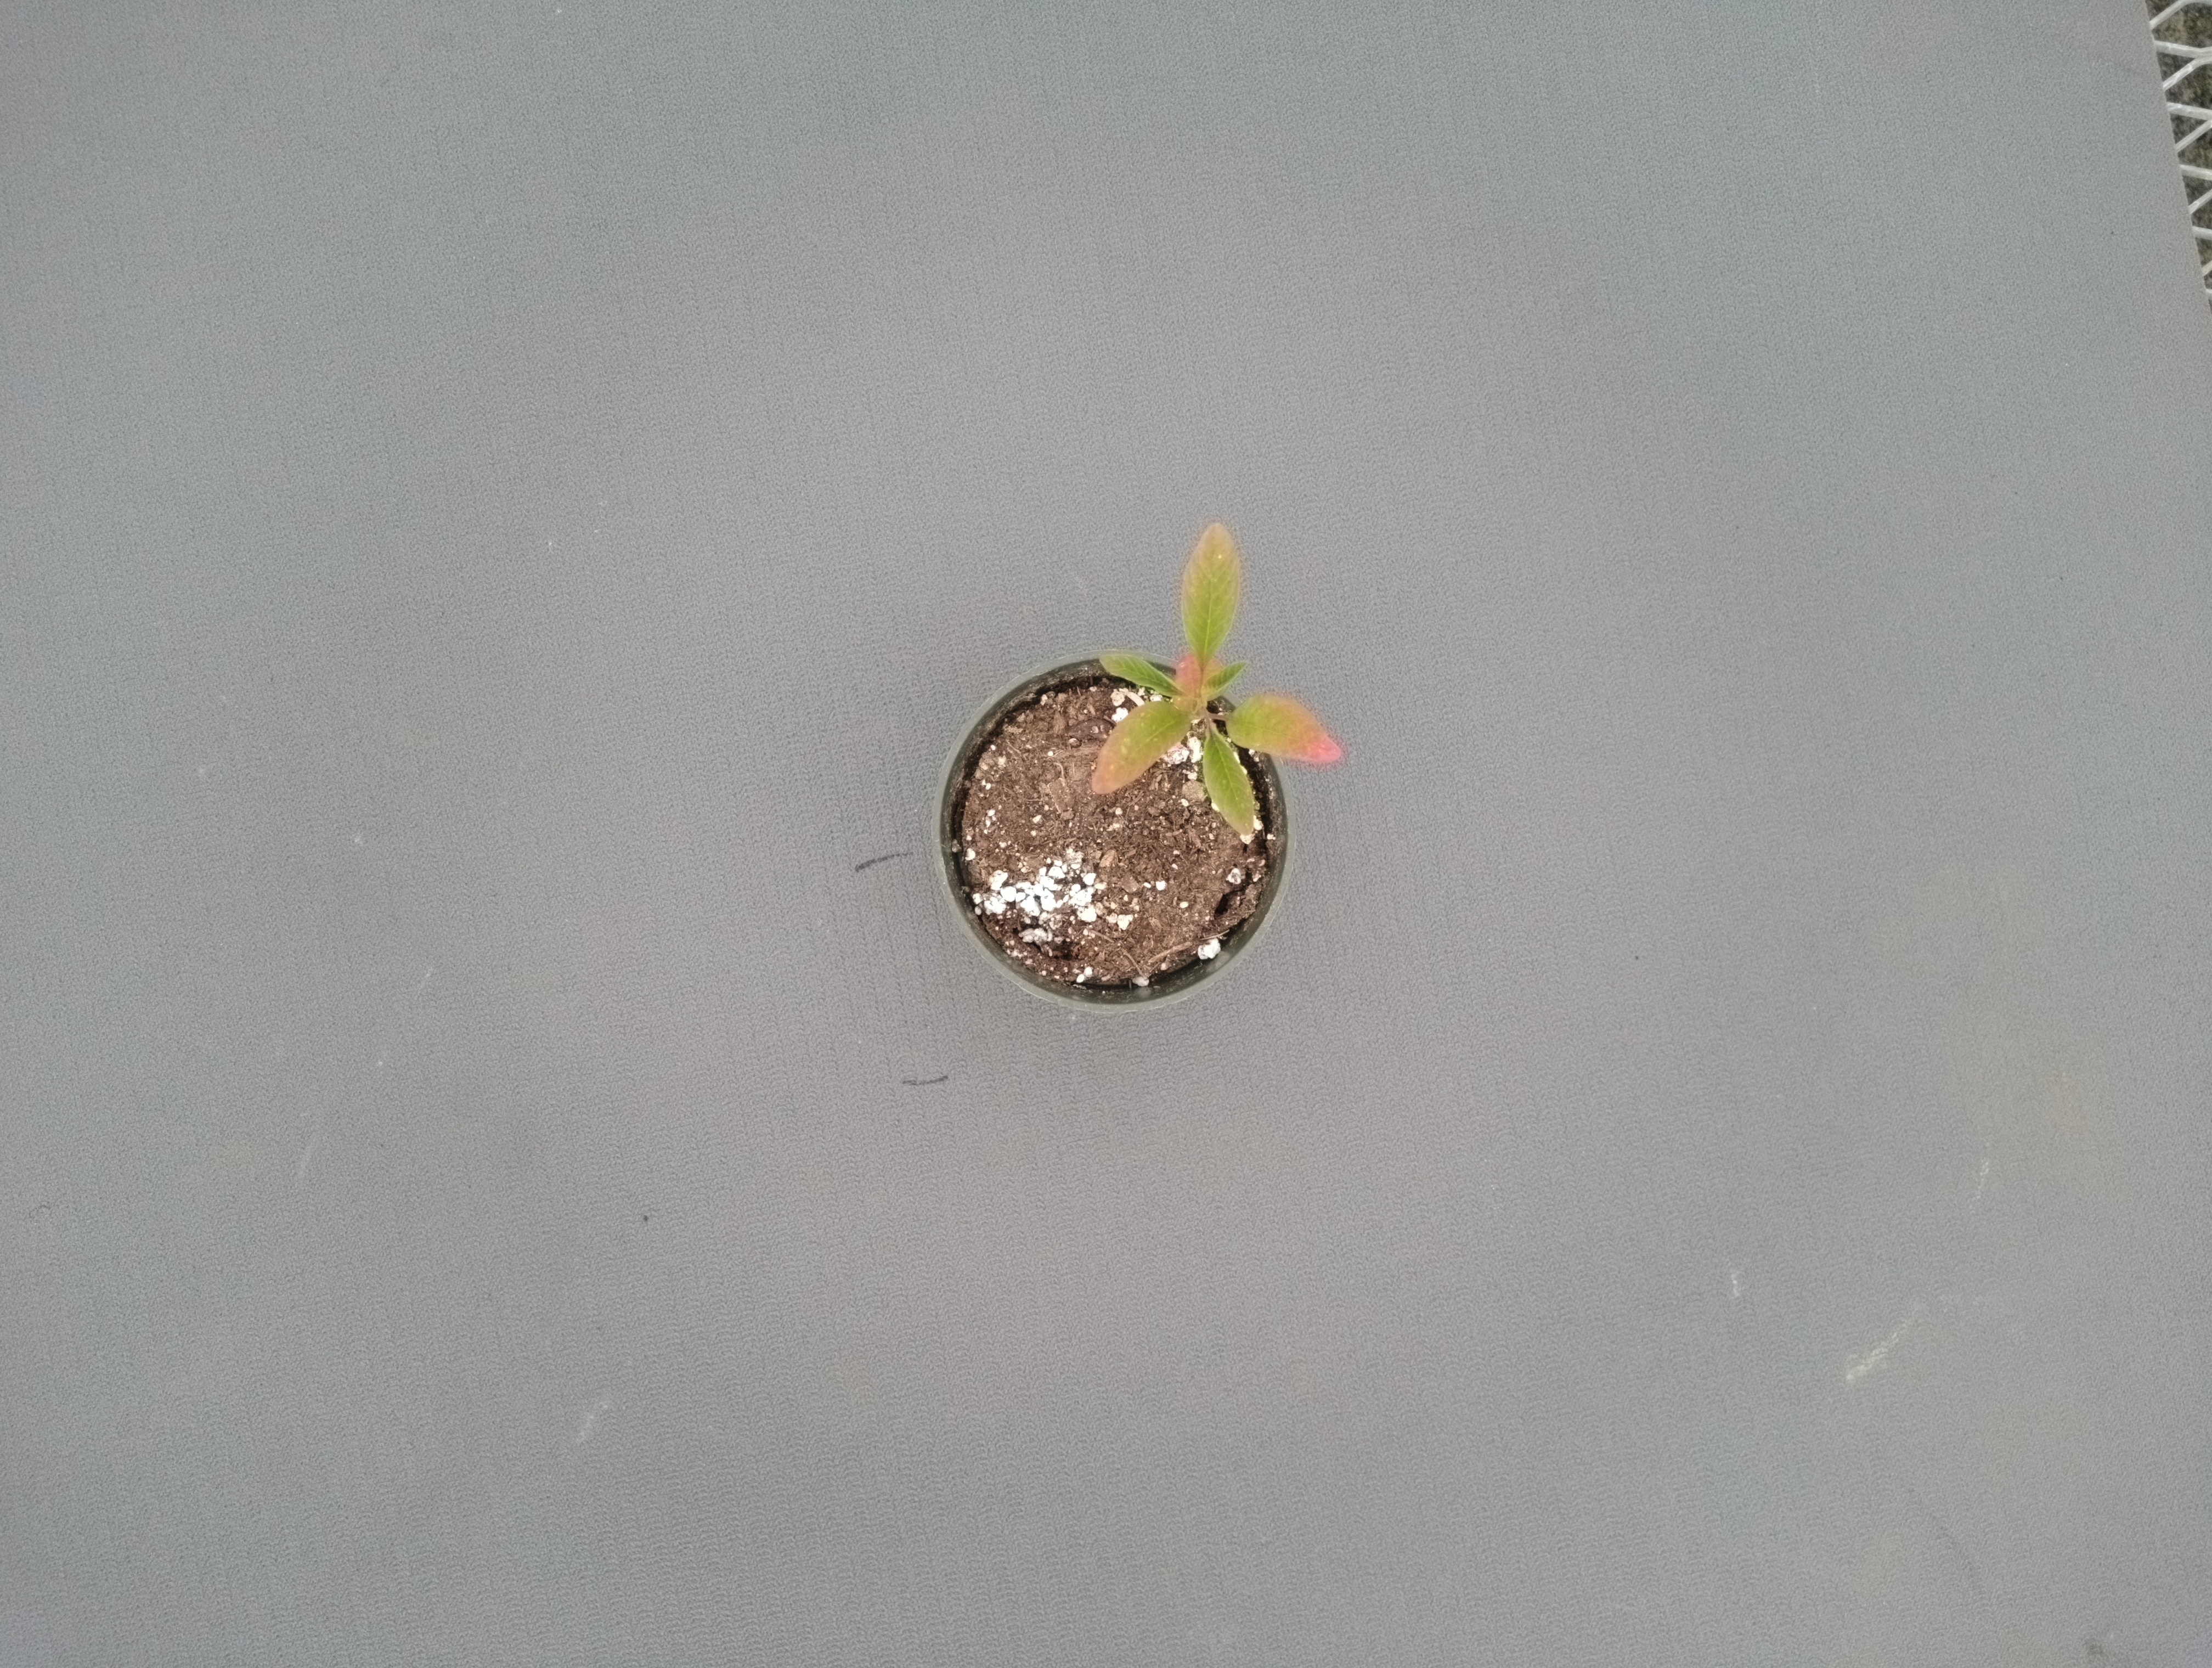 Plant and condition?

waterhemp, chlorosis only
